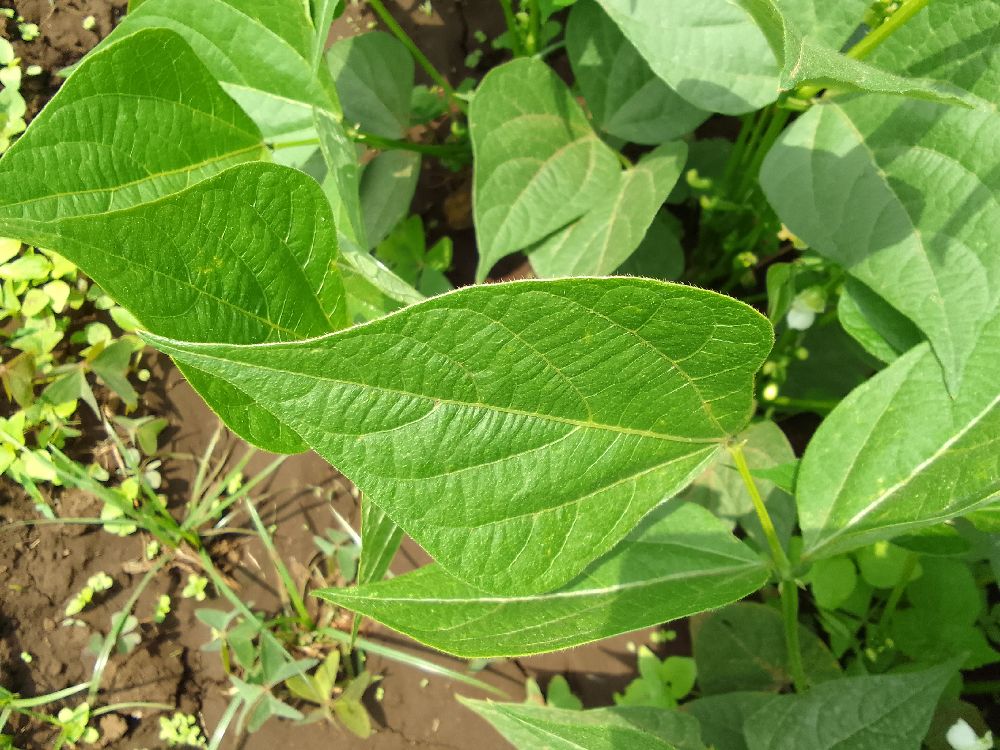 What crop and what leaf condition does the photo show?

common bean, healthy
